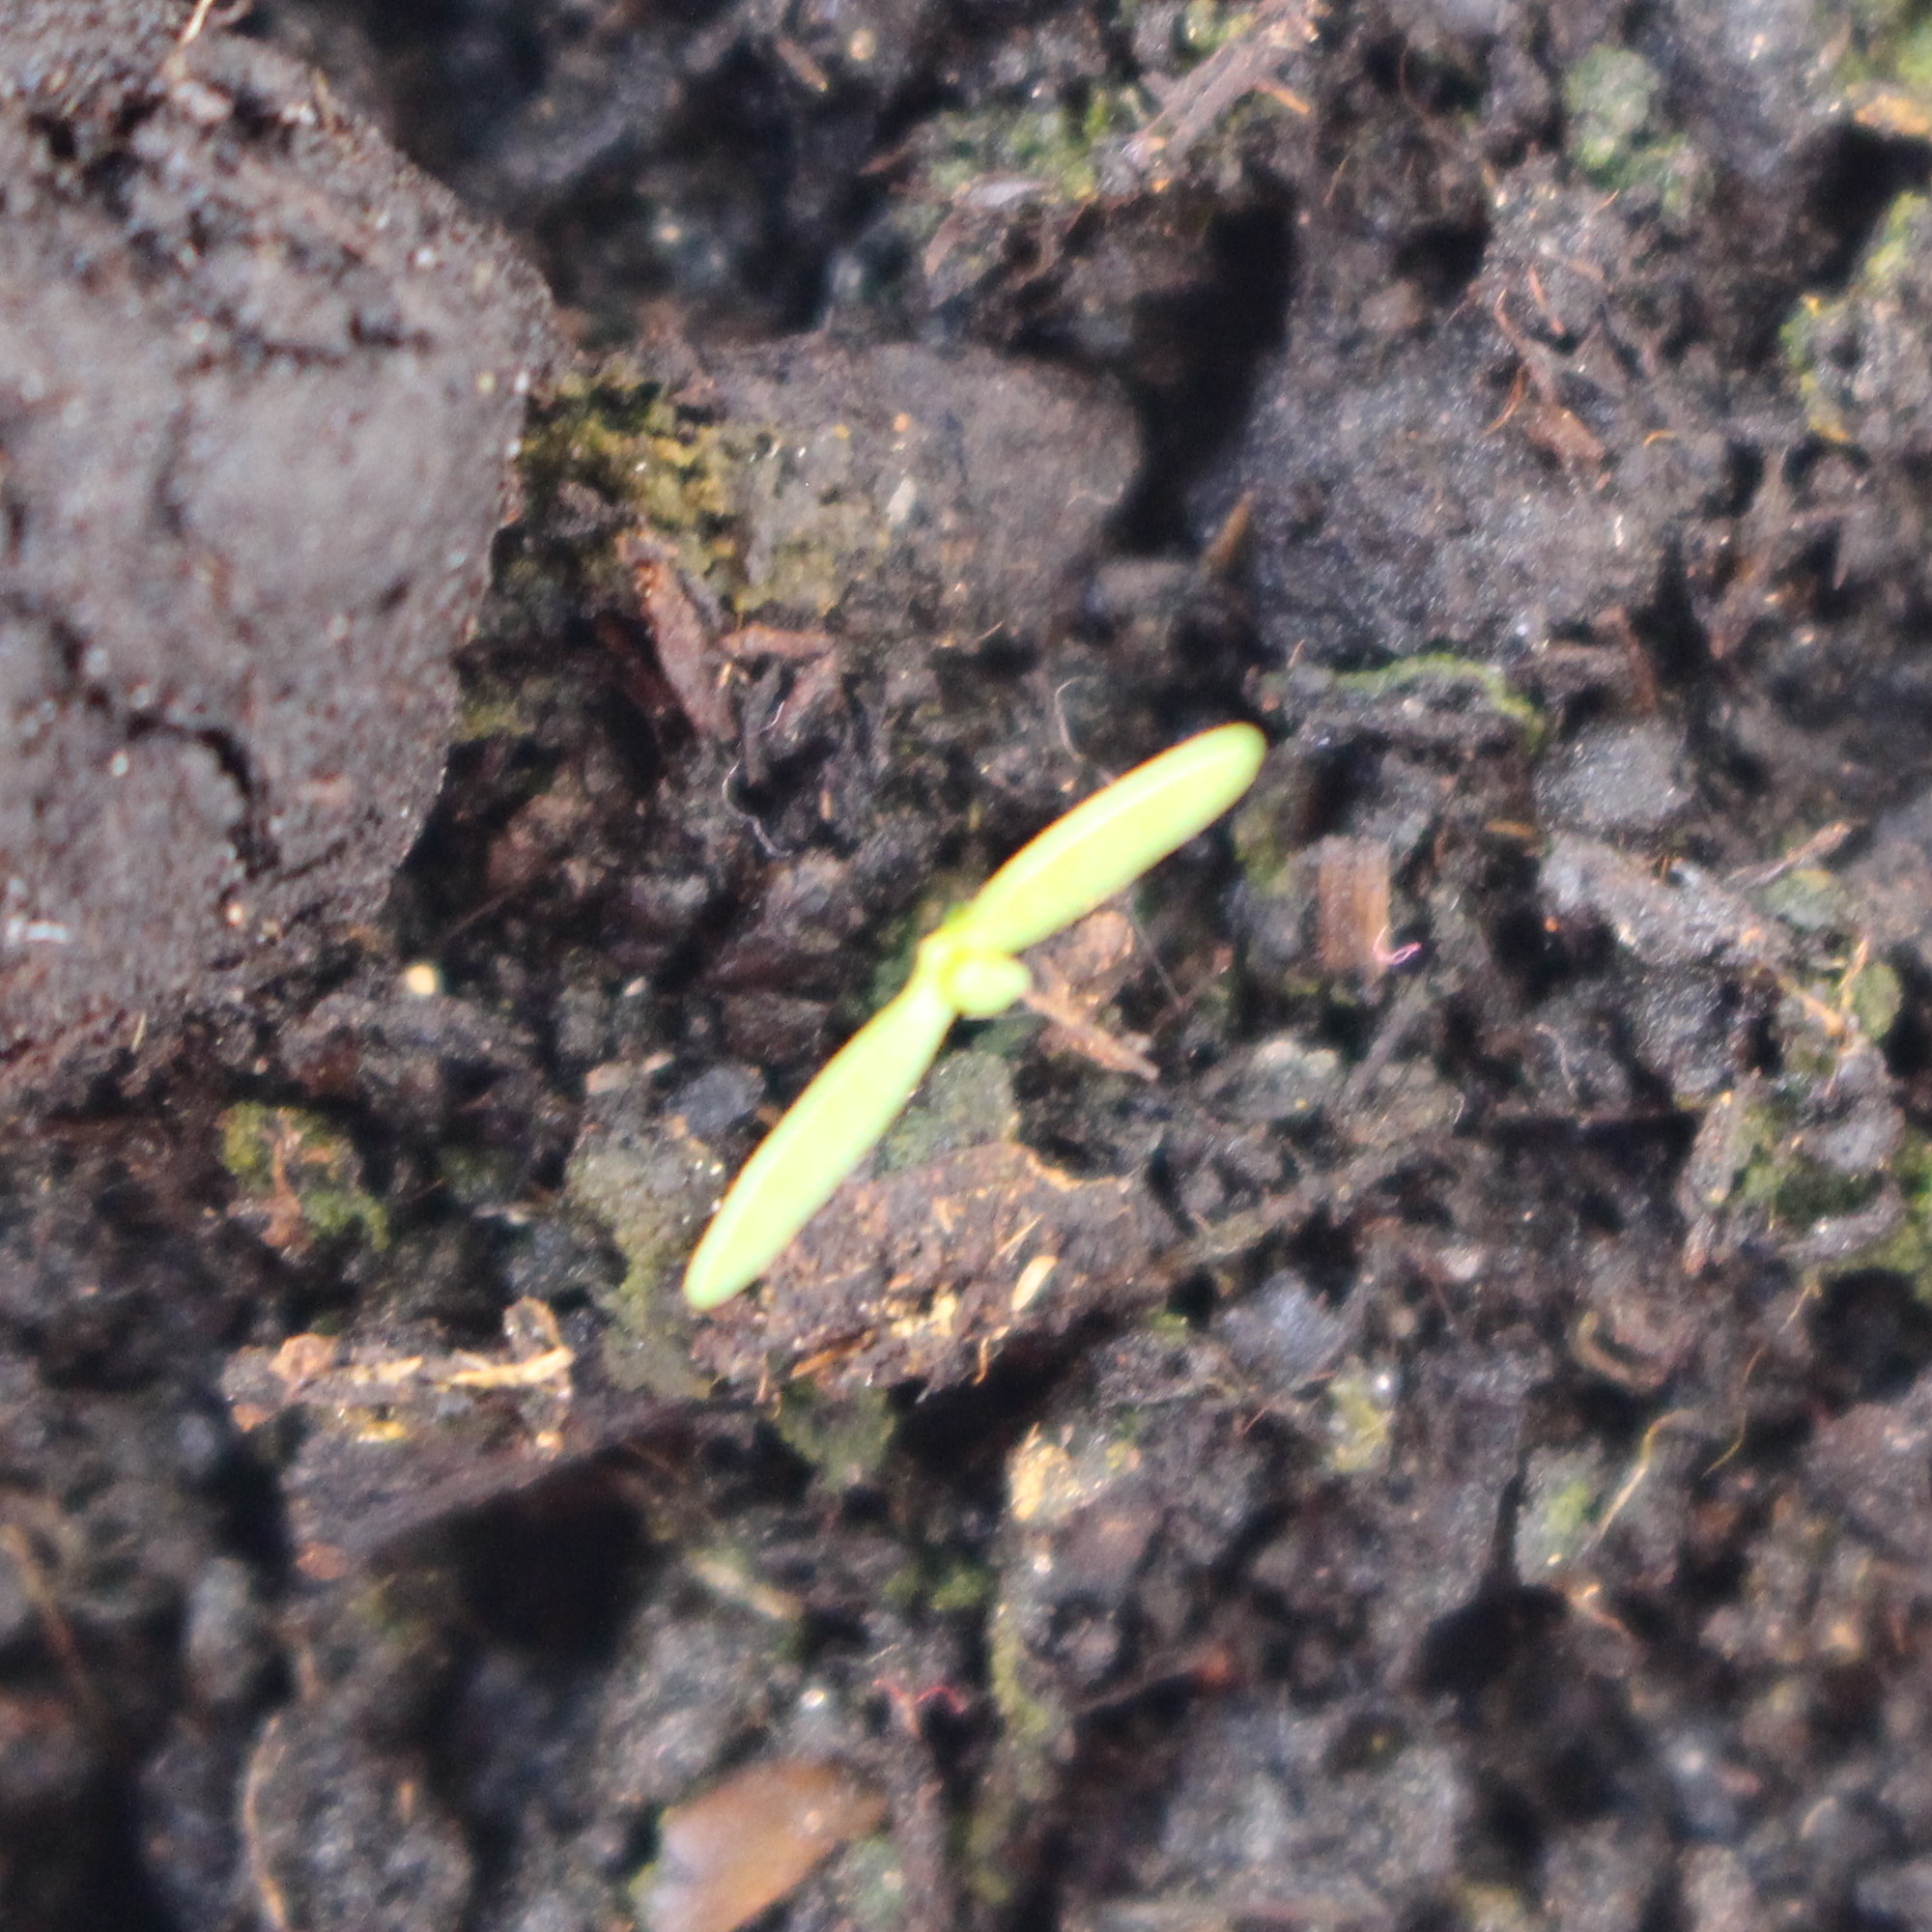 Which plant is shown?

Papaver rhoeas
